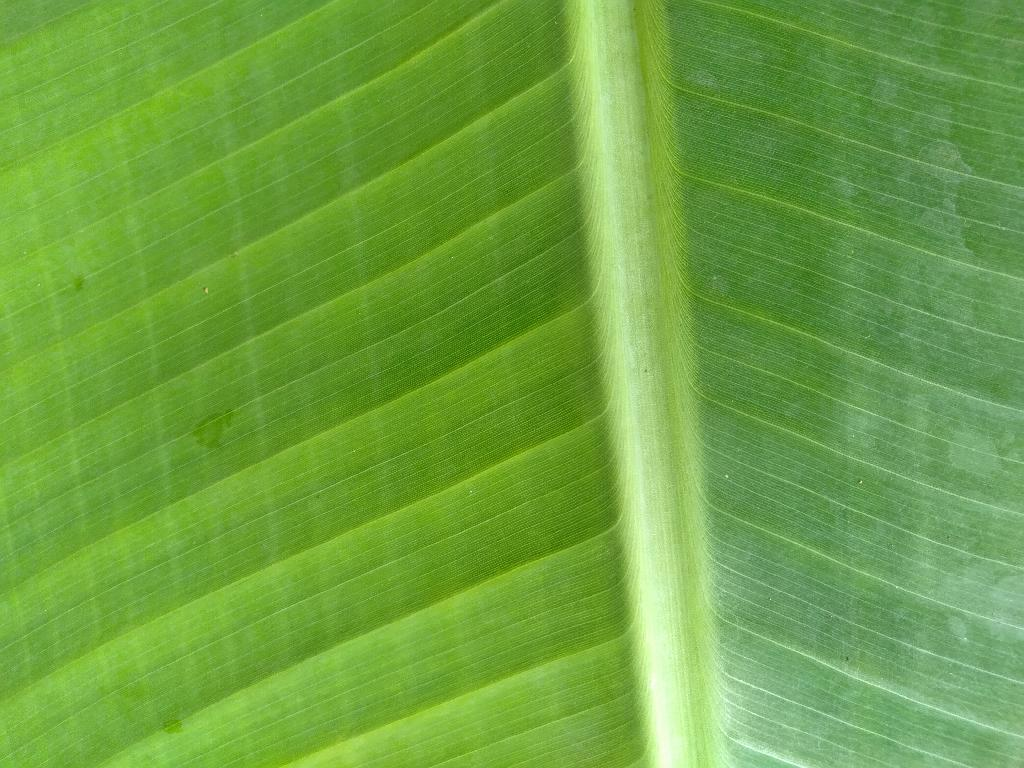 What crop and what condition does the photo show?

banana, healthy
